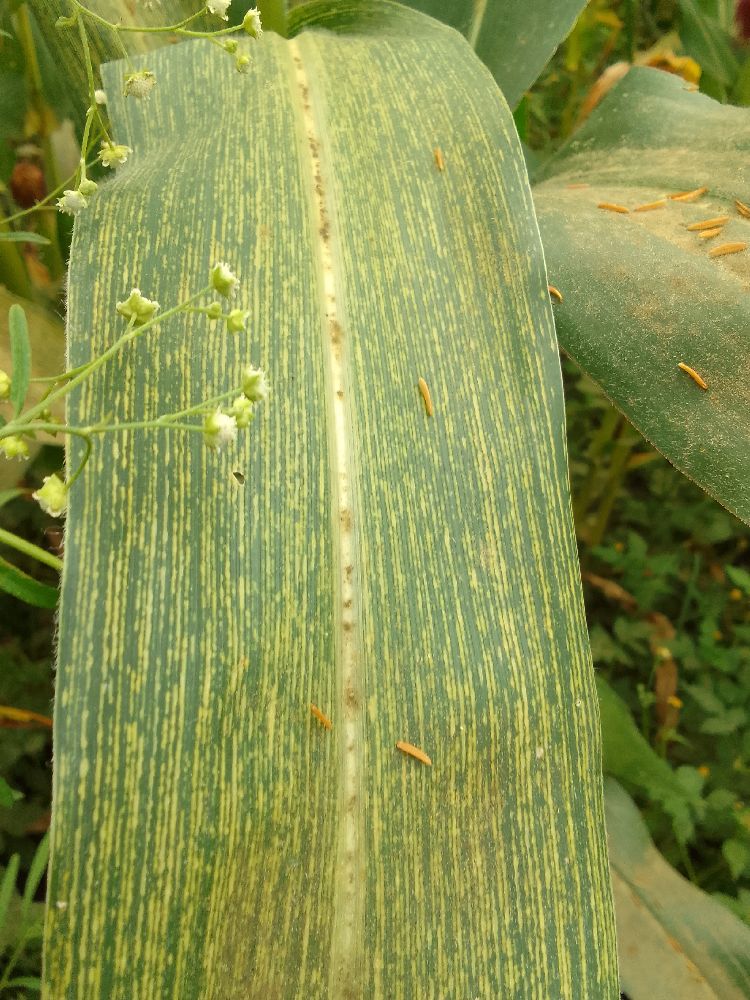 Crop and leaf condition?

maize, maize streak virus
